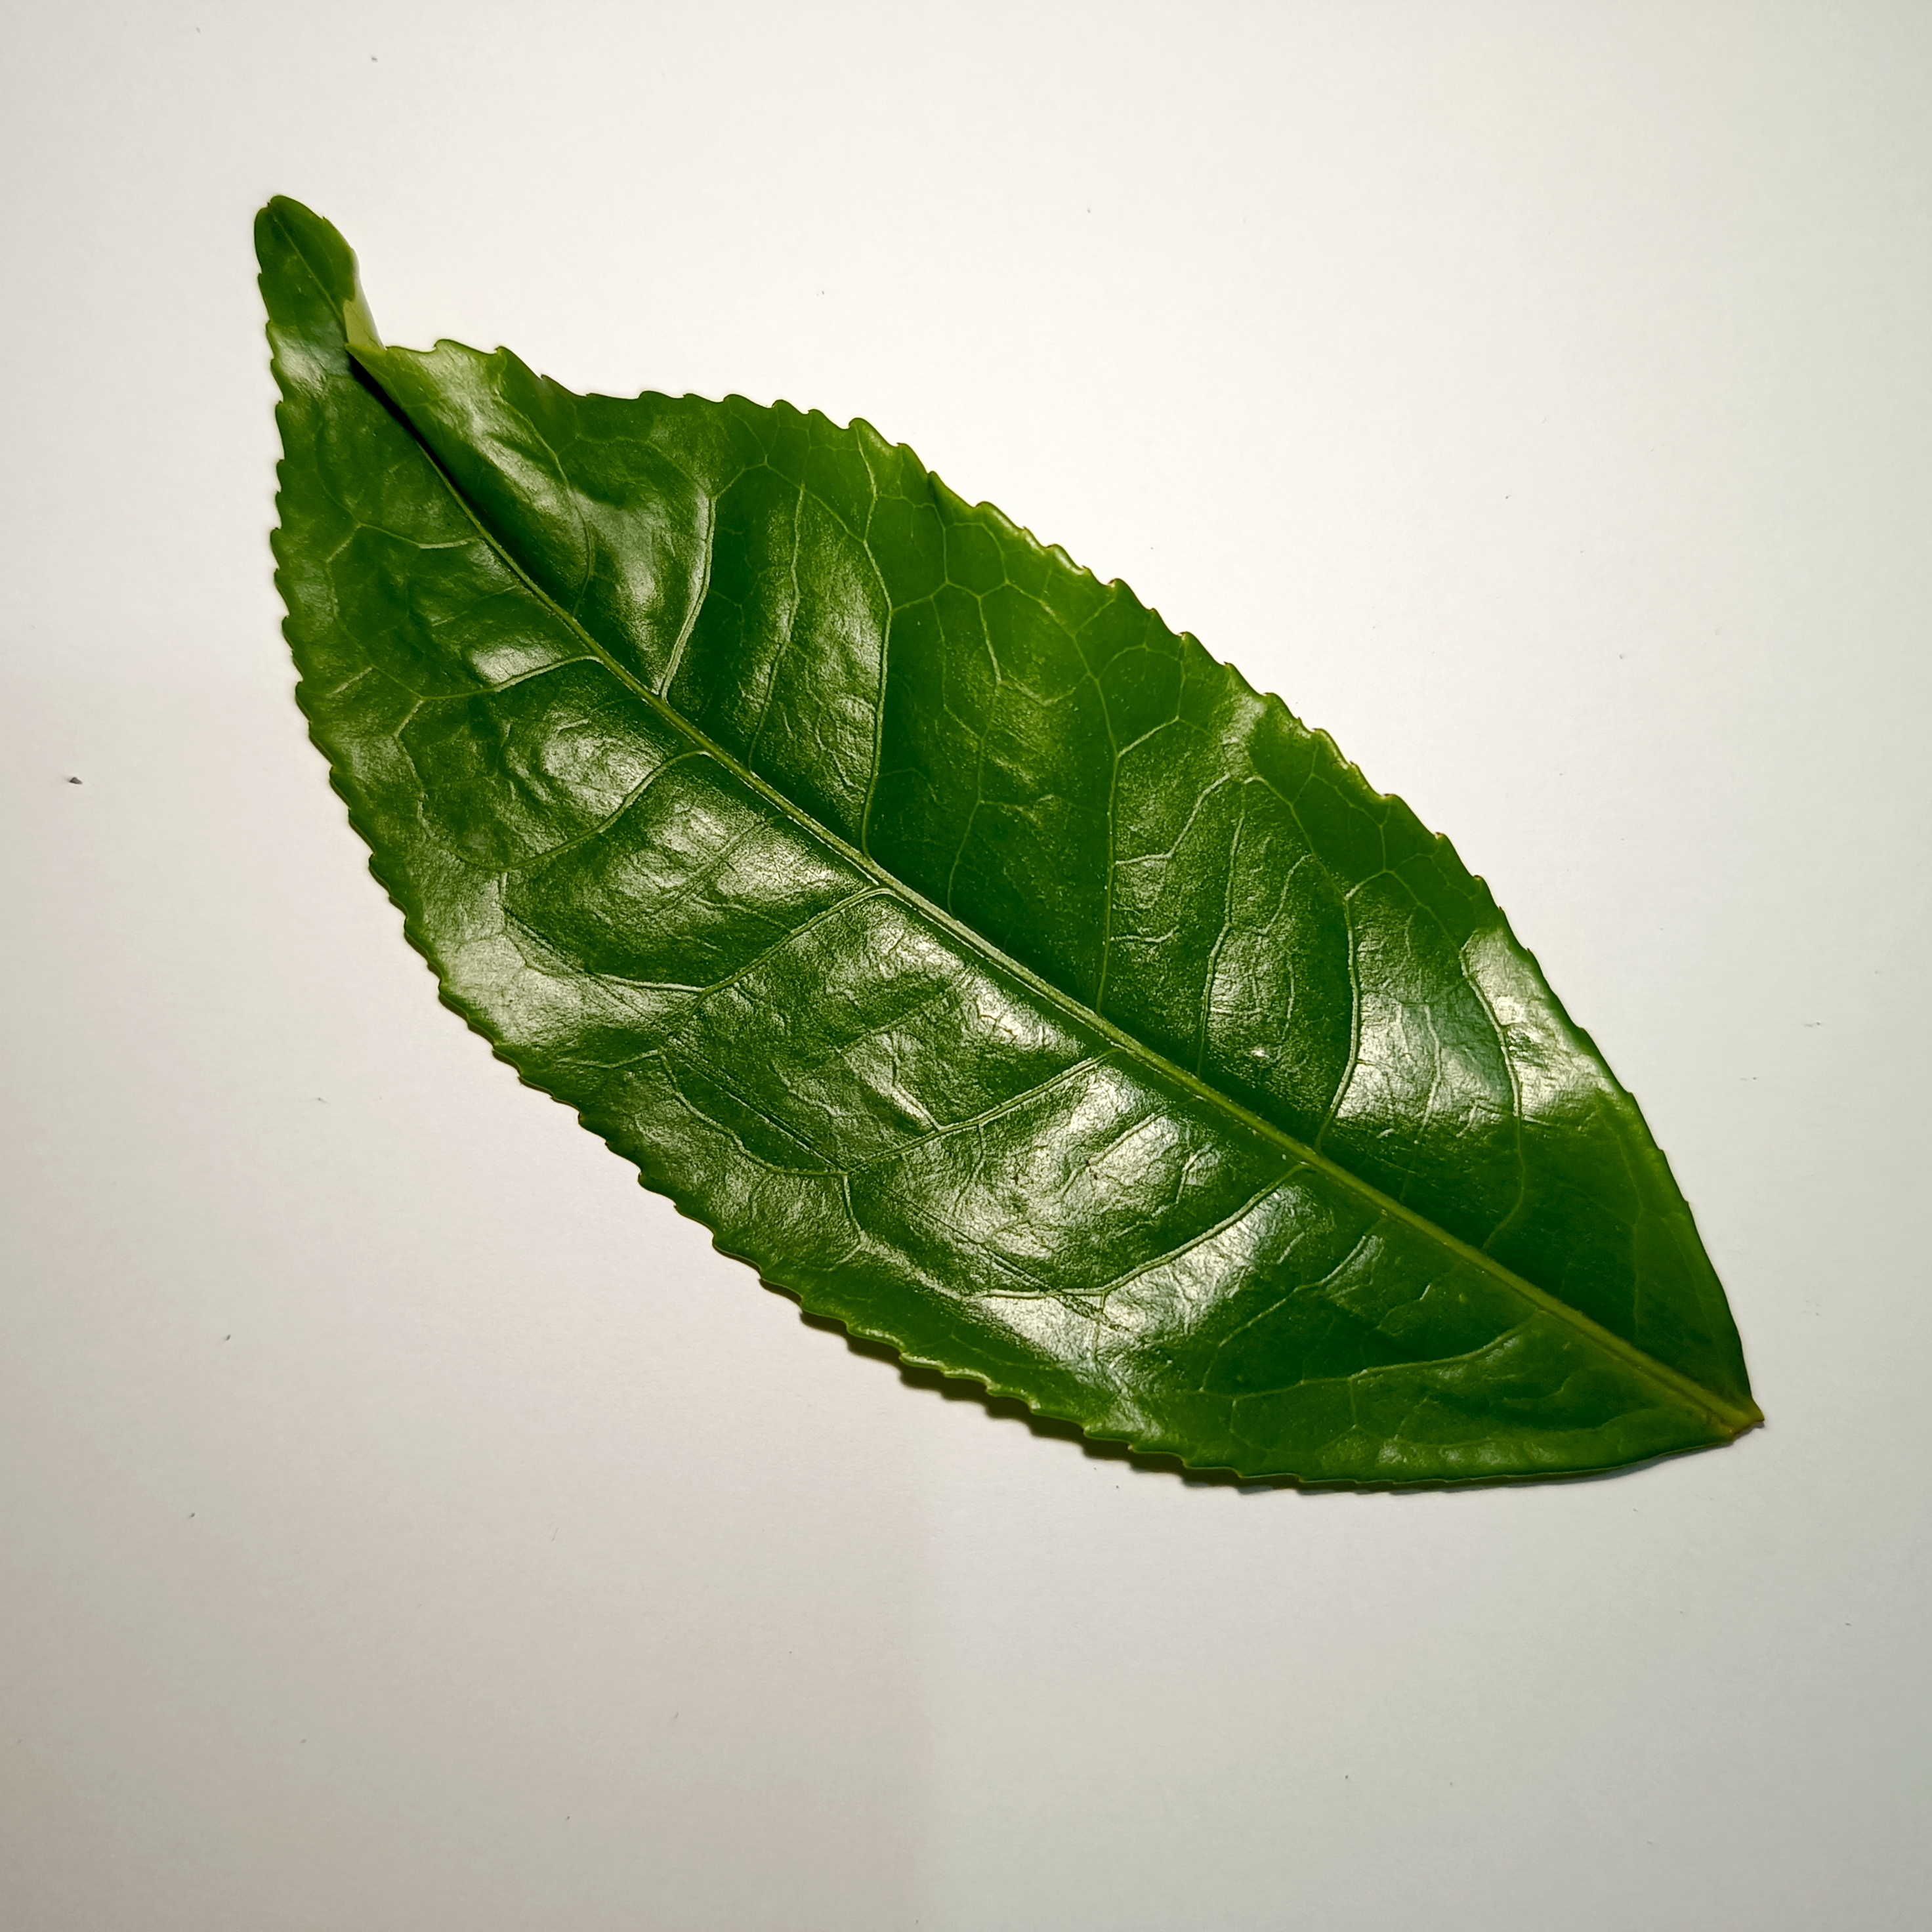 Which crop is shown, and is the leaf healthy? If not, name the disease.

tea, healthy
